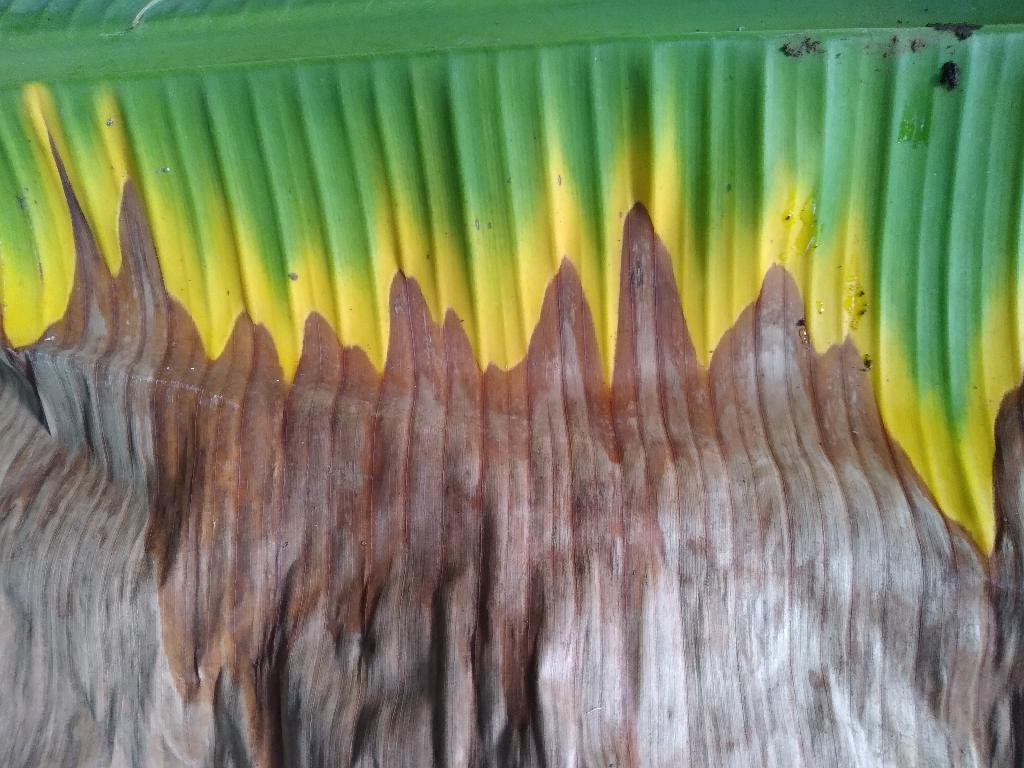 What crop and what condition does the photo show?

banana, fusarium wilt race 1
